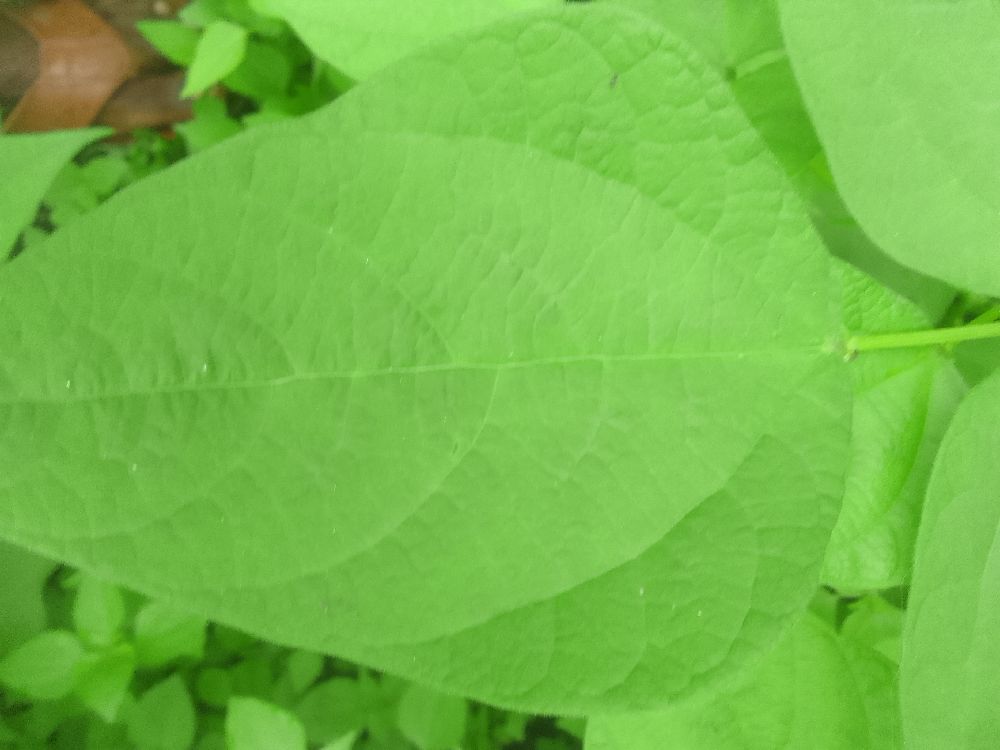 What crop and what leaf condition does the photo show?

common bean, healthy
